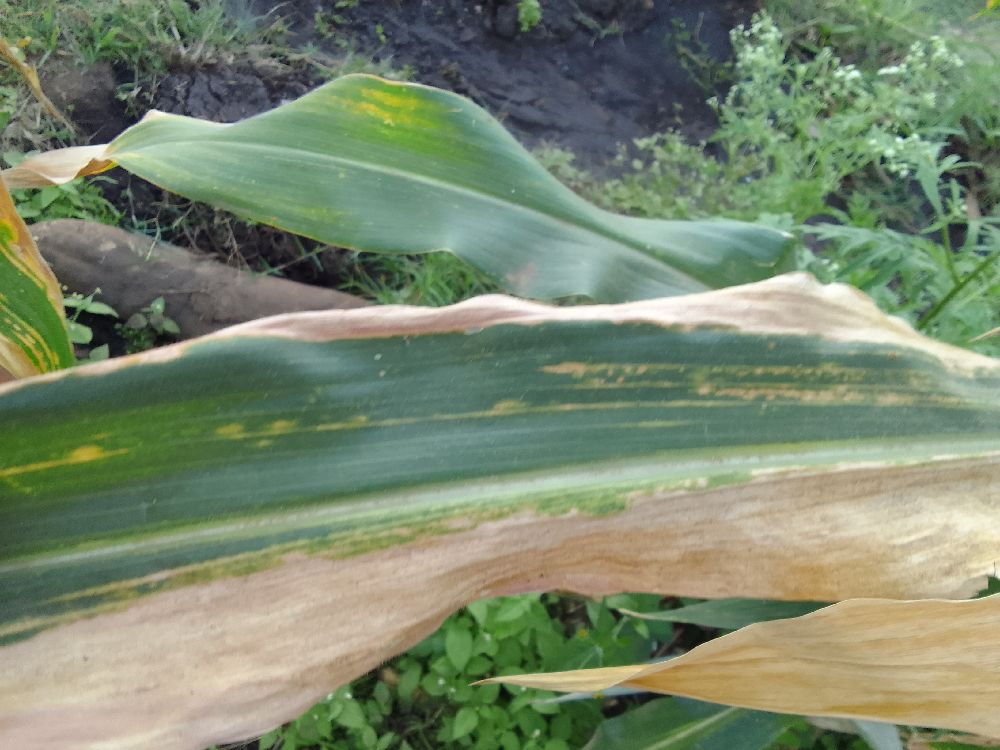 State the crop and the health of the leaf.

maize, maize lethal necrosis
